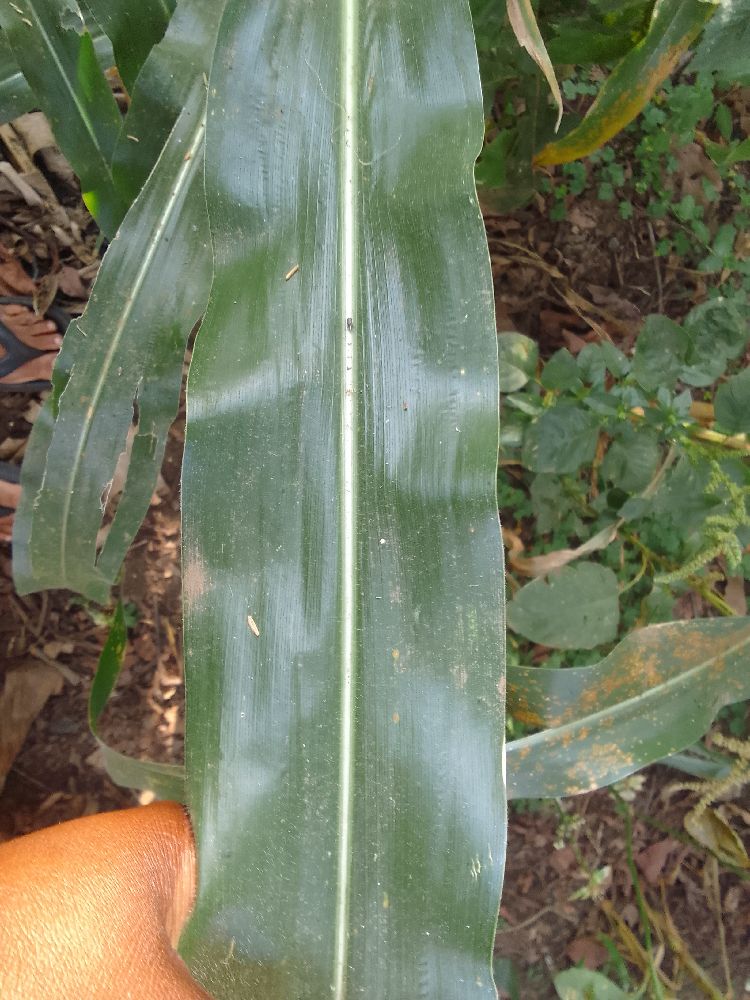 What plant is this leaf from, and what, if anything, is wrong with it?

maize, healthy
